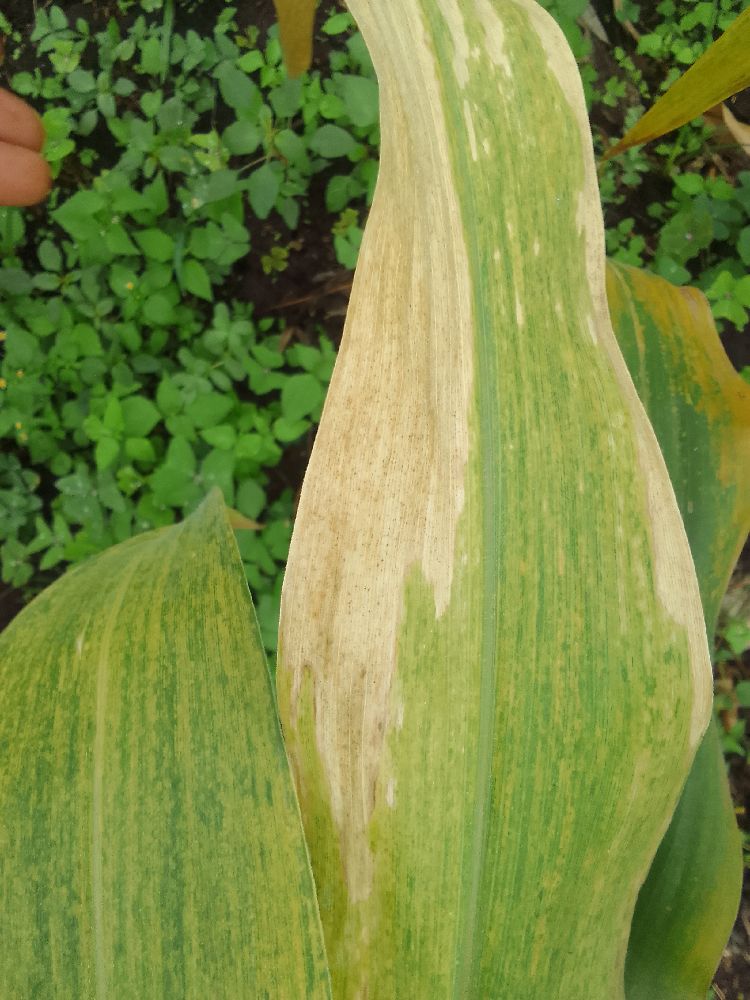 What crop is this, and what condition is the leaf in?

maize, maize lethal necrosis
